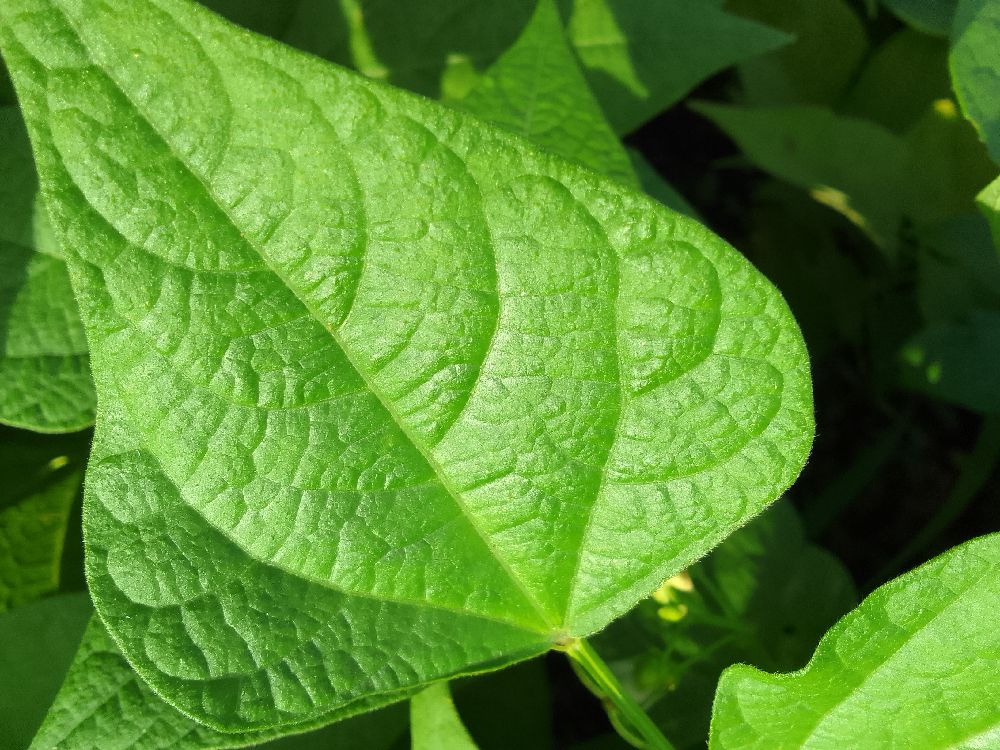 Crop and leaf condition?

common bean, healthy
